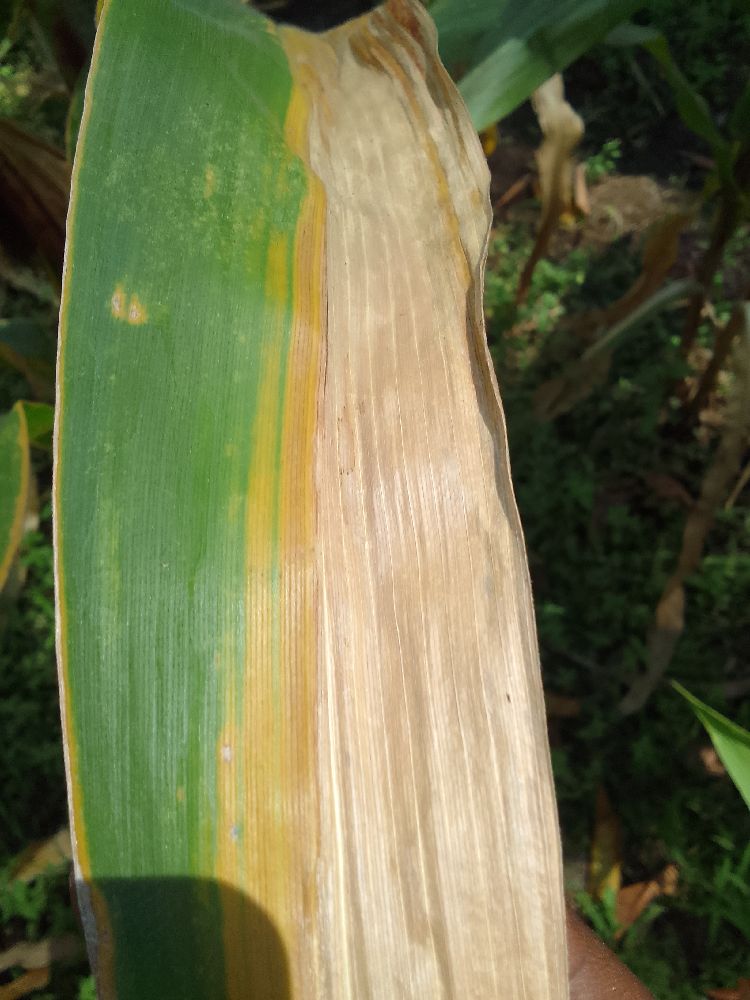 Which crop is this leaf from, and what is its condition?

maize, maize lethal necrosis
